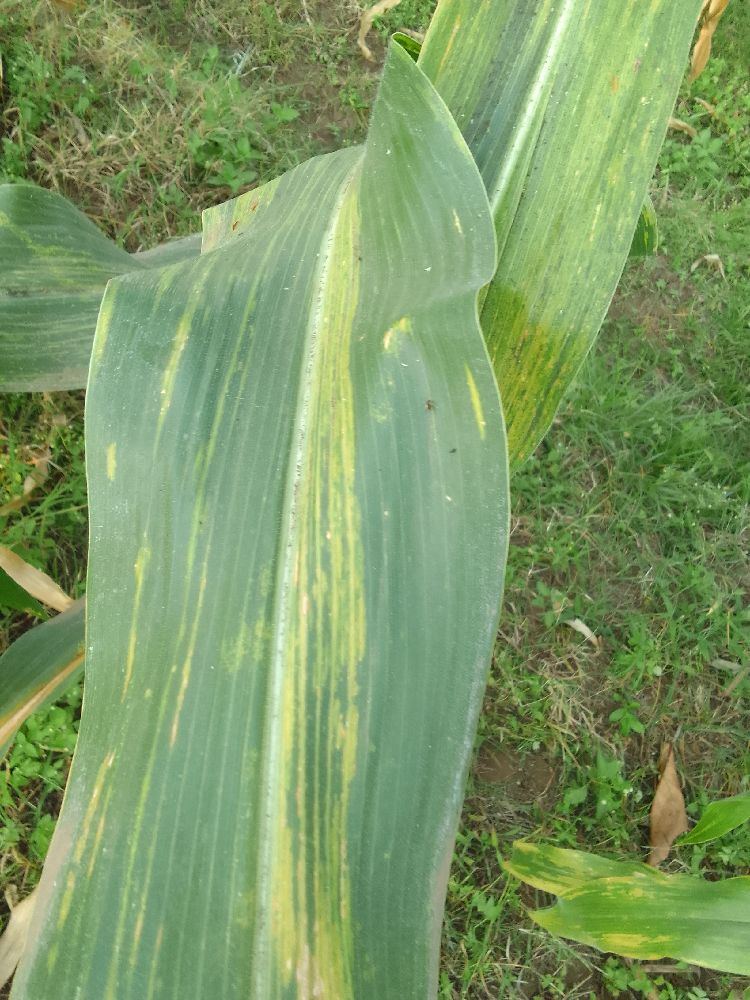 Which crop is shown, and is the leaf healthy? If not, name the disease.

maize, maize lethal necrosis
